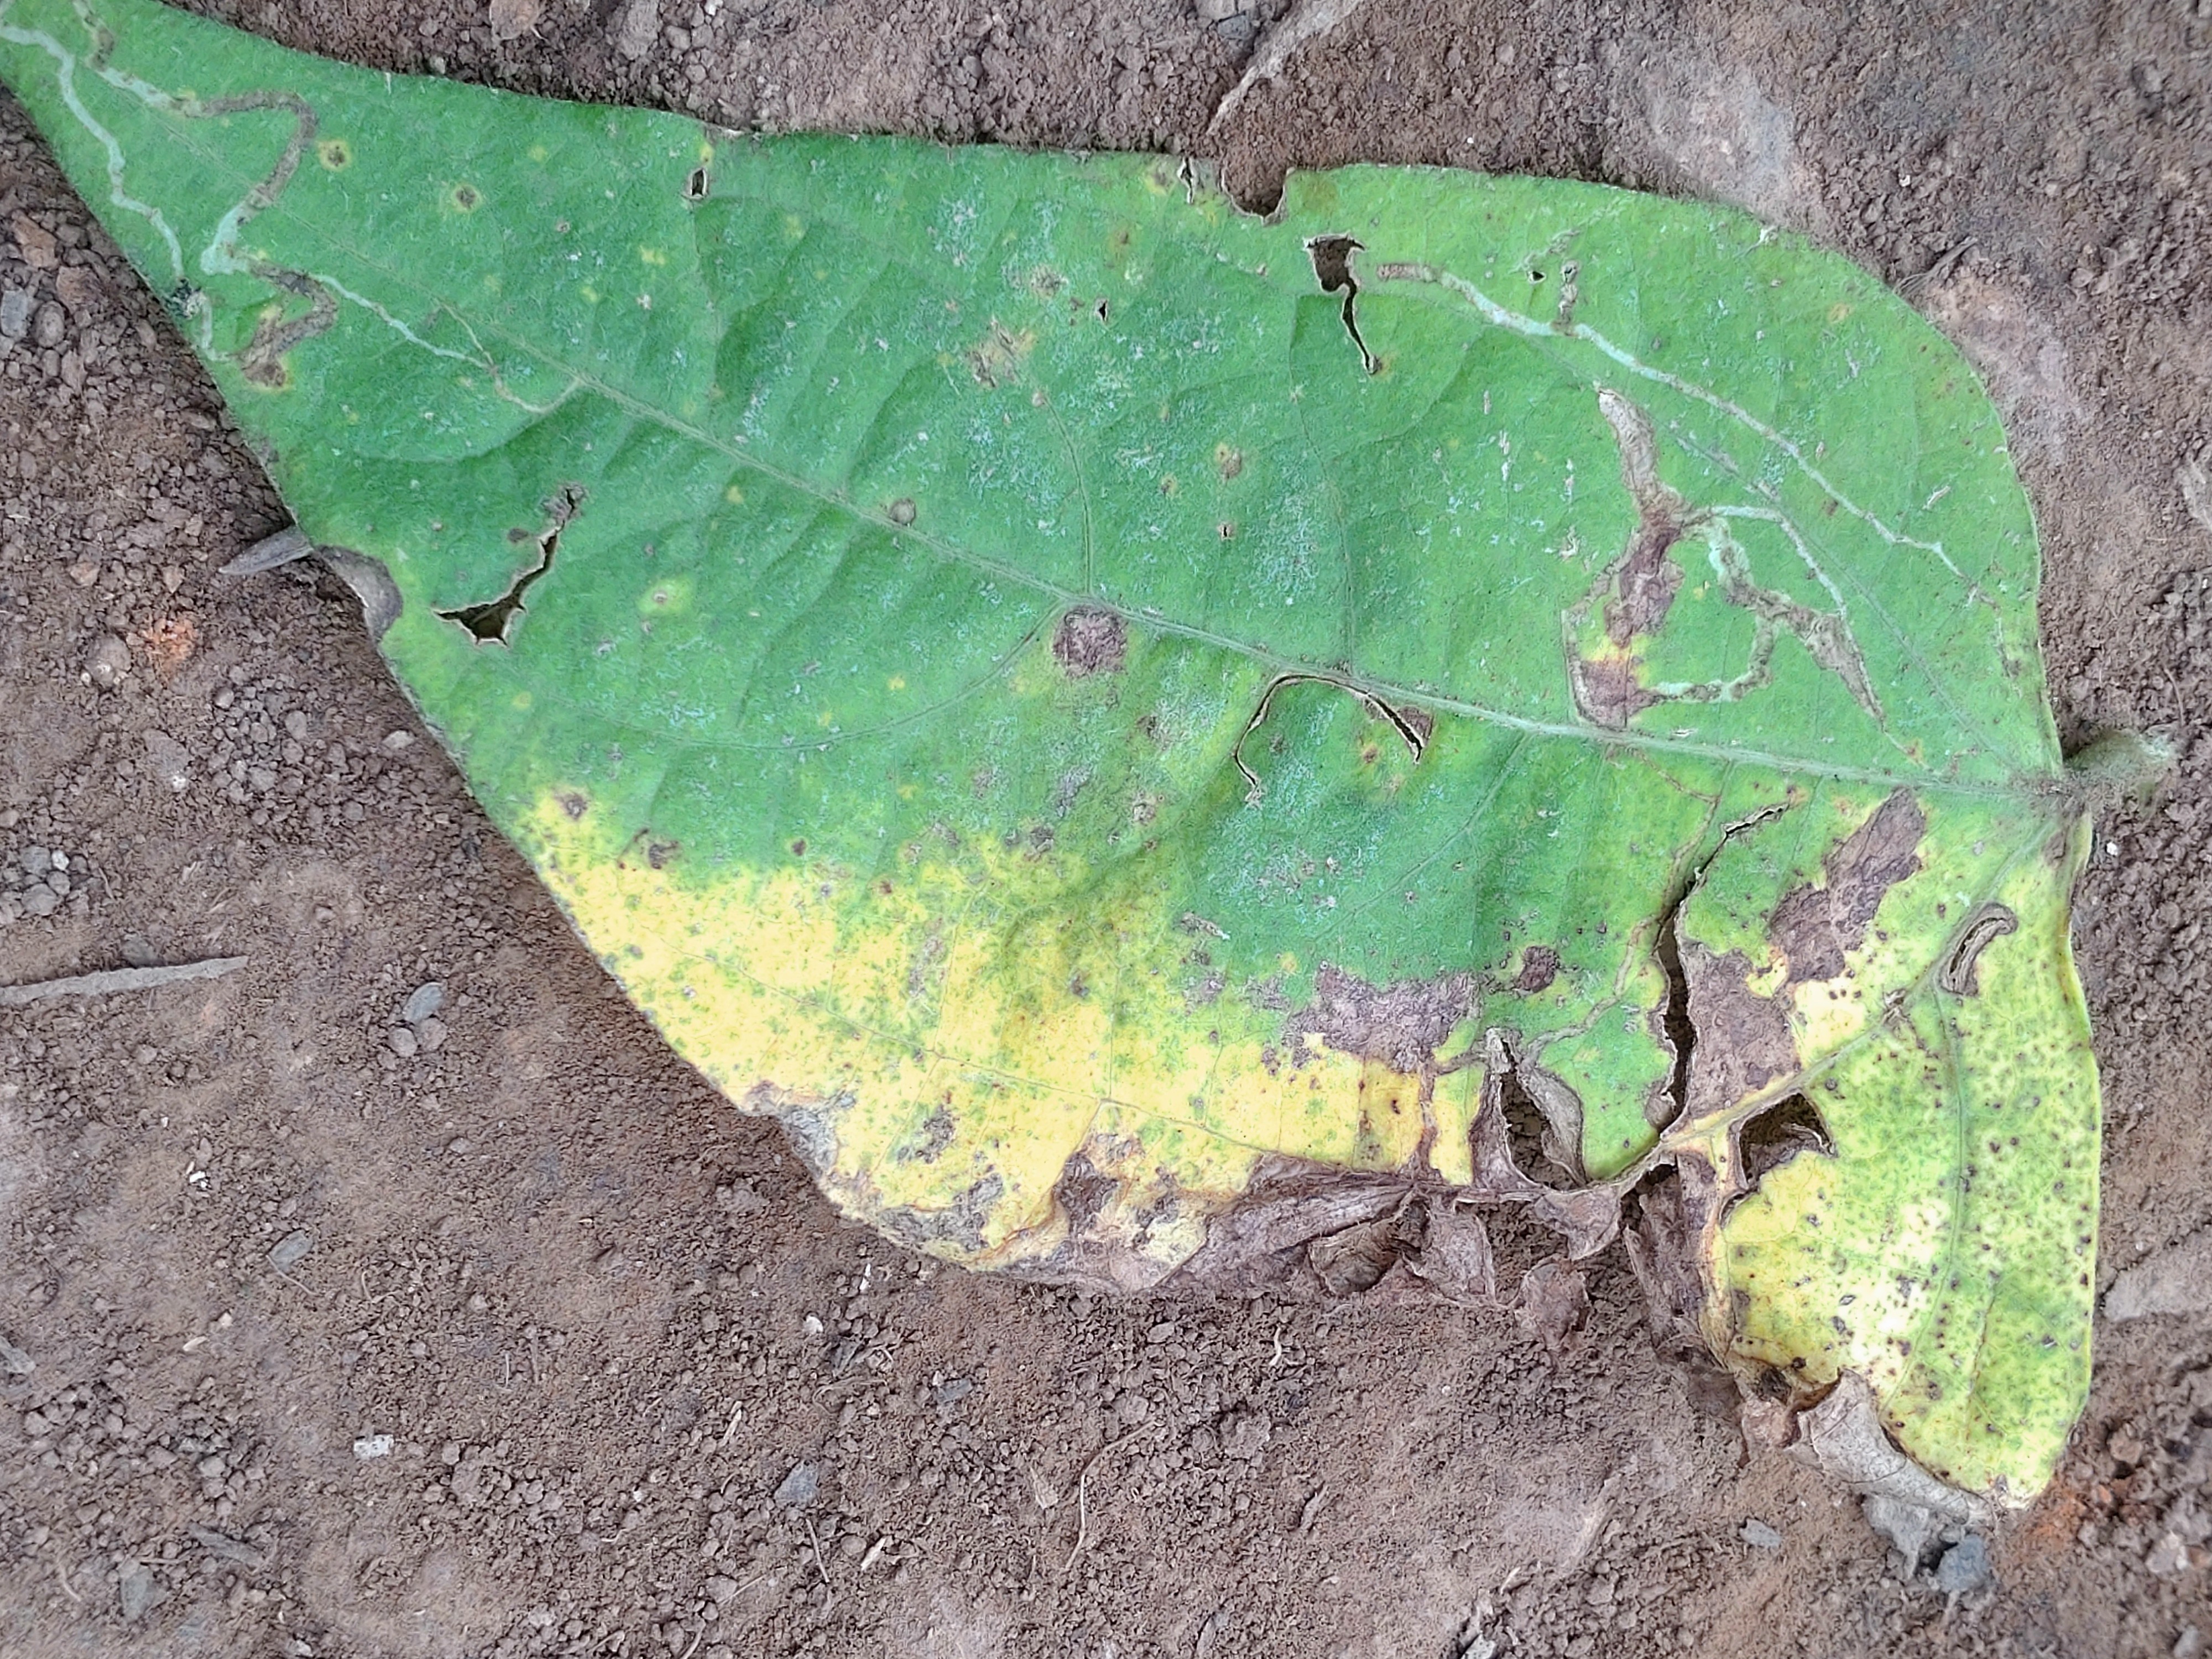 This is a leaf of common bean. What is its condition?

anthracnose
